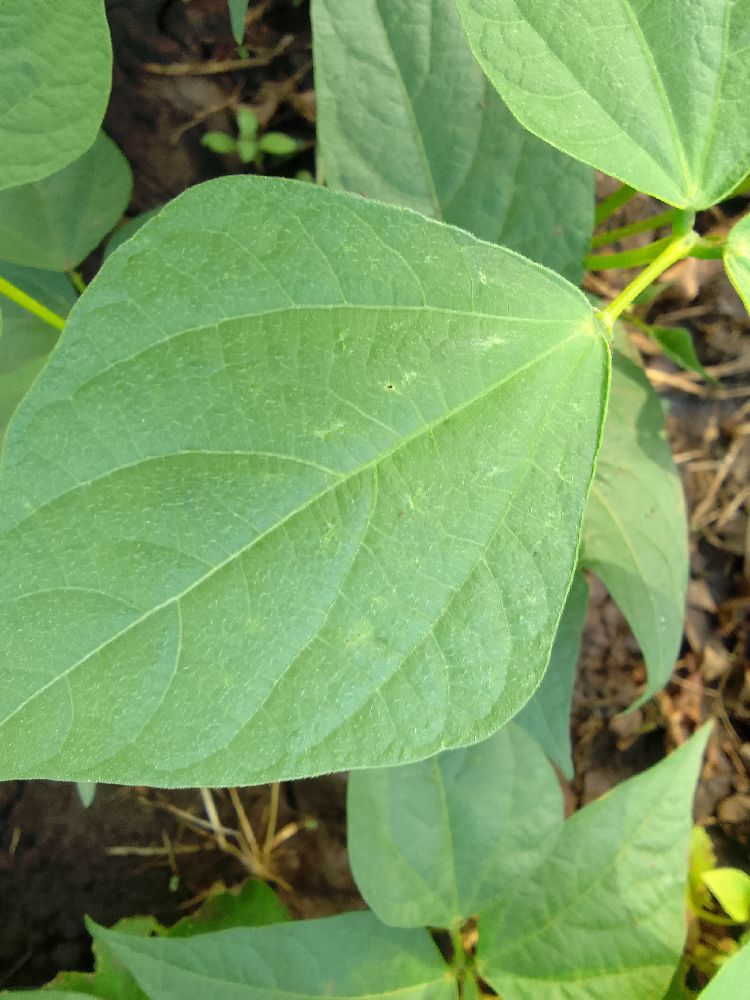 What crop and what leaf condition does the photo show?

common bean, healthy
